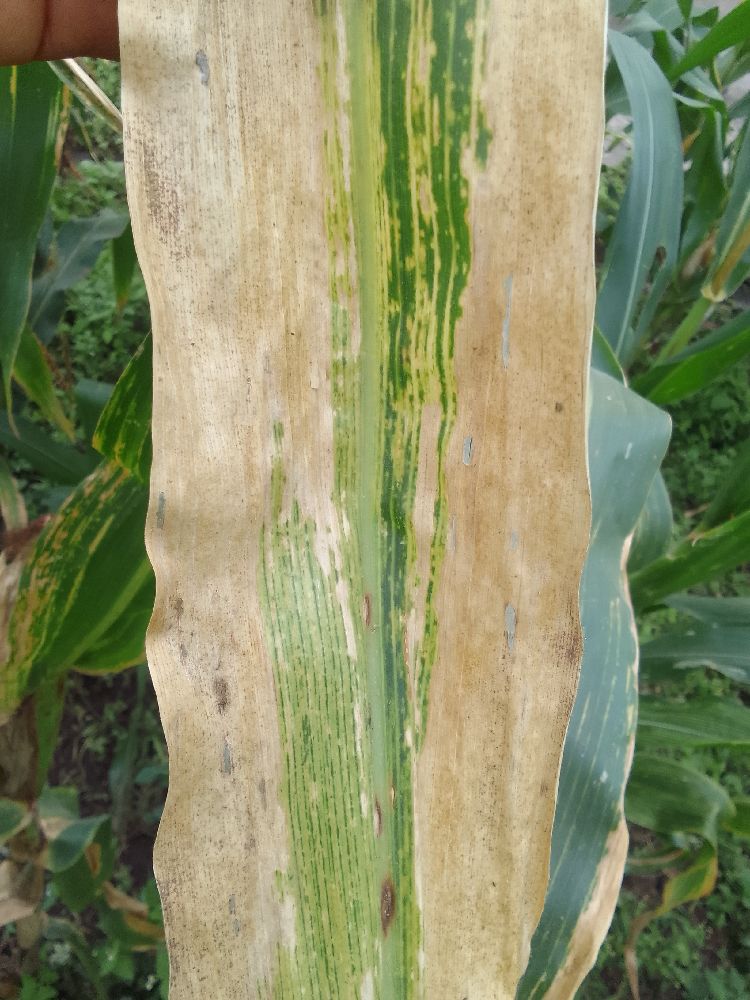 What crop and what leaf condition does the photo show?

maize, maize lethal necrosis
